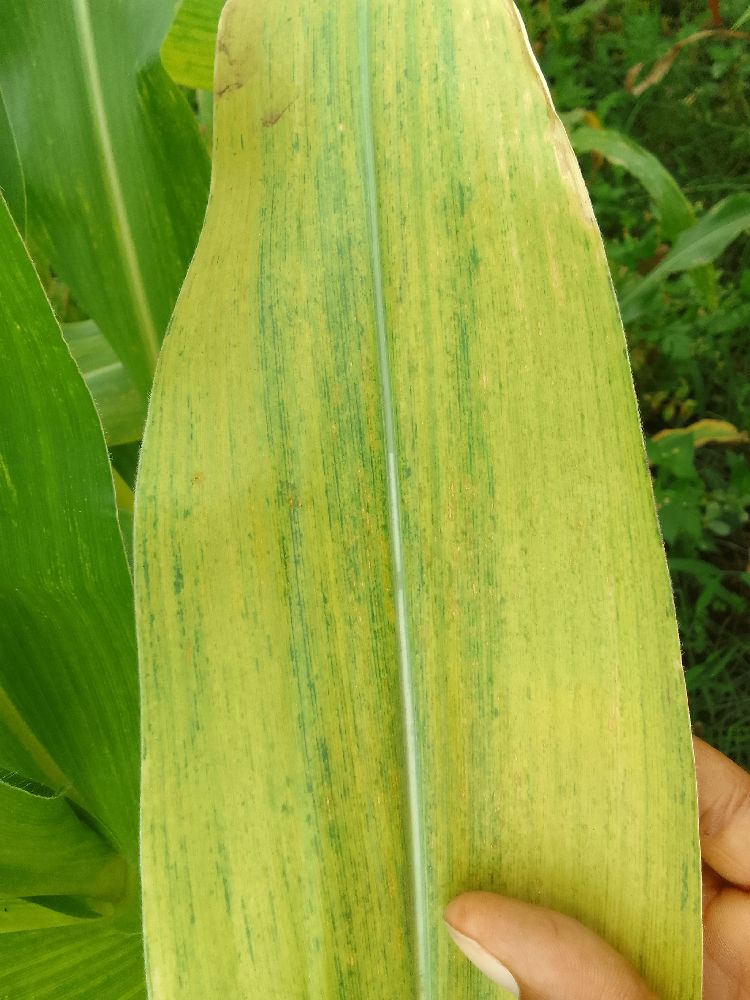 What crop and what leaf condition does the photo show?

maize, maize lethal necrosis
